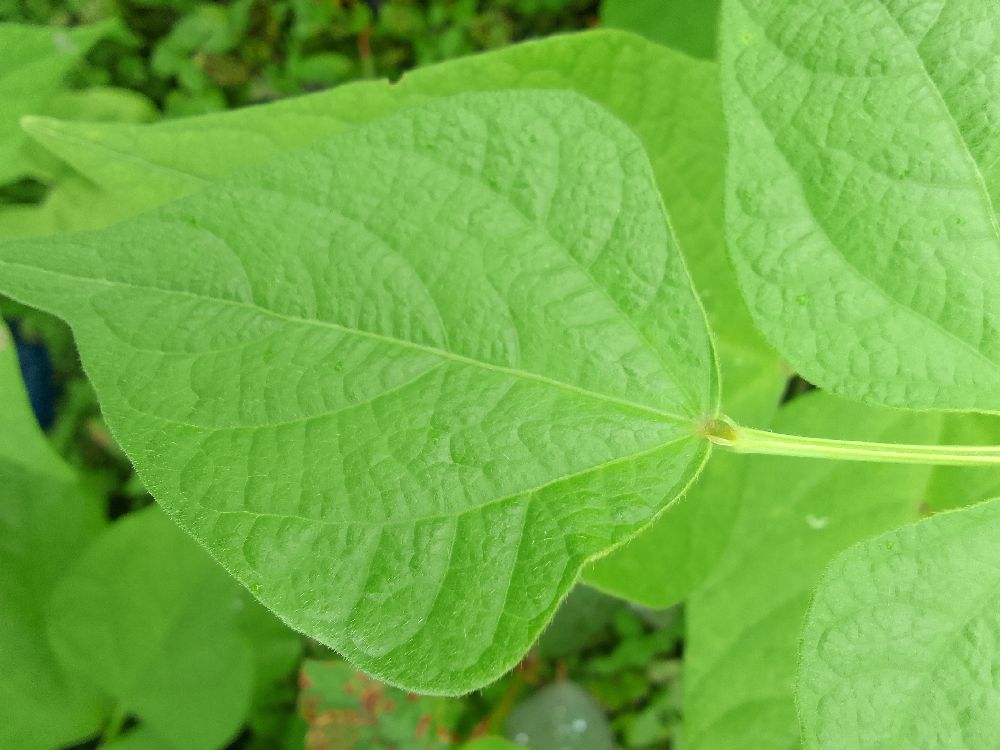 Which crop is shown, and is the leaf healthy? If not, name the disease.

common bean, healthy
